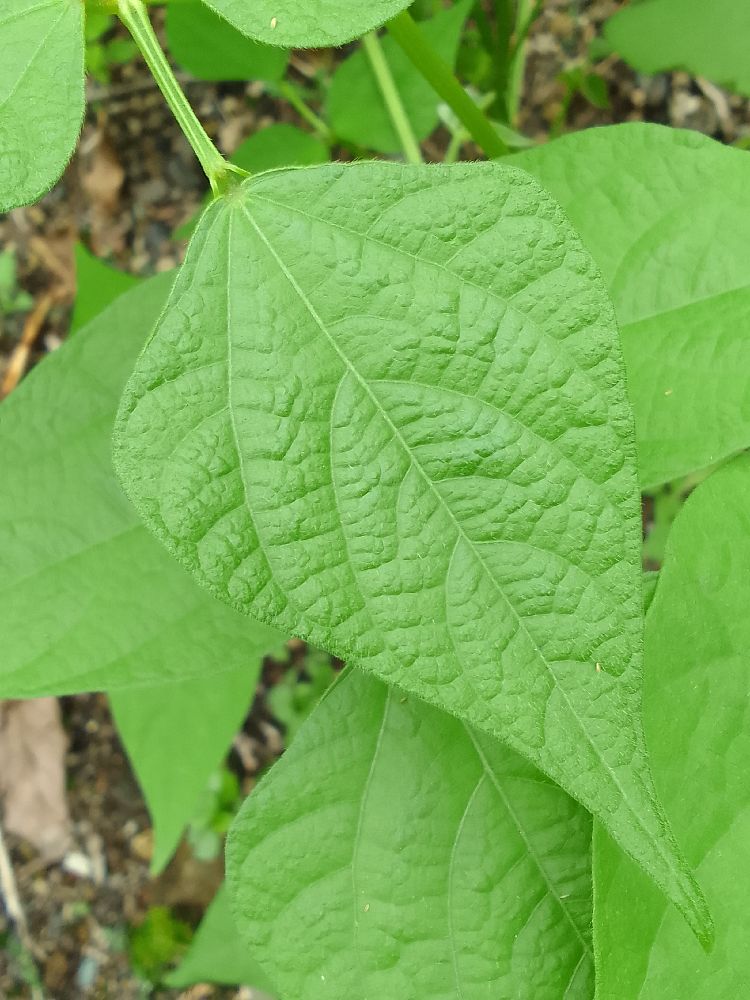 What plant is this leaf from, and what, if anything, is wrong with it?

common bean, healthy
